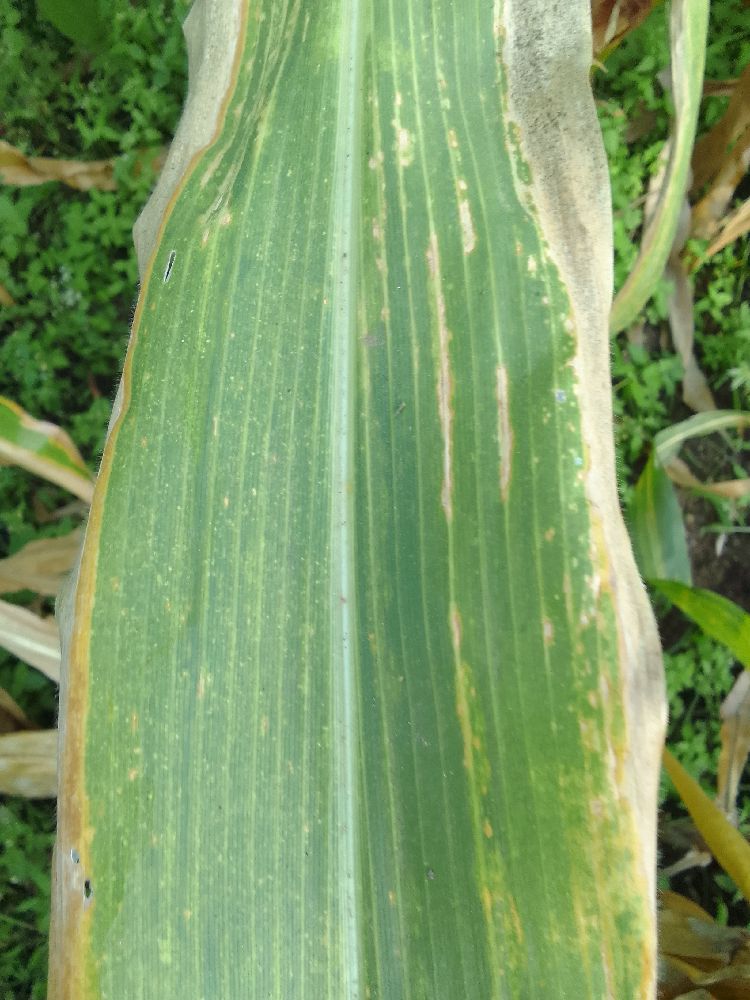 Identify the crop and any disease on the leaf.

maize, maize lethal necrosis
